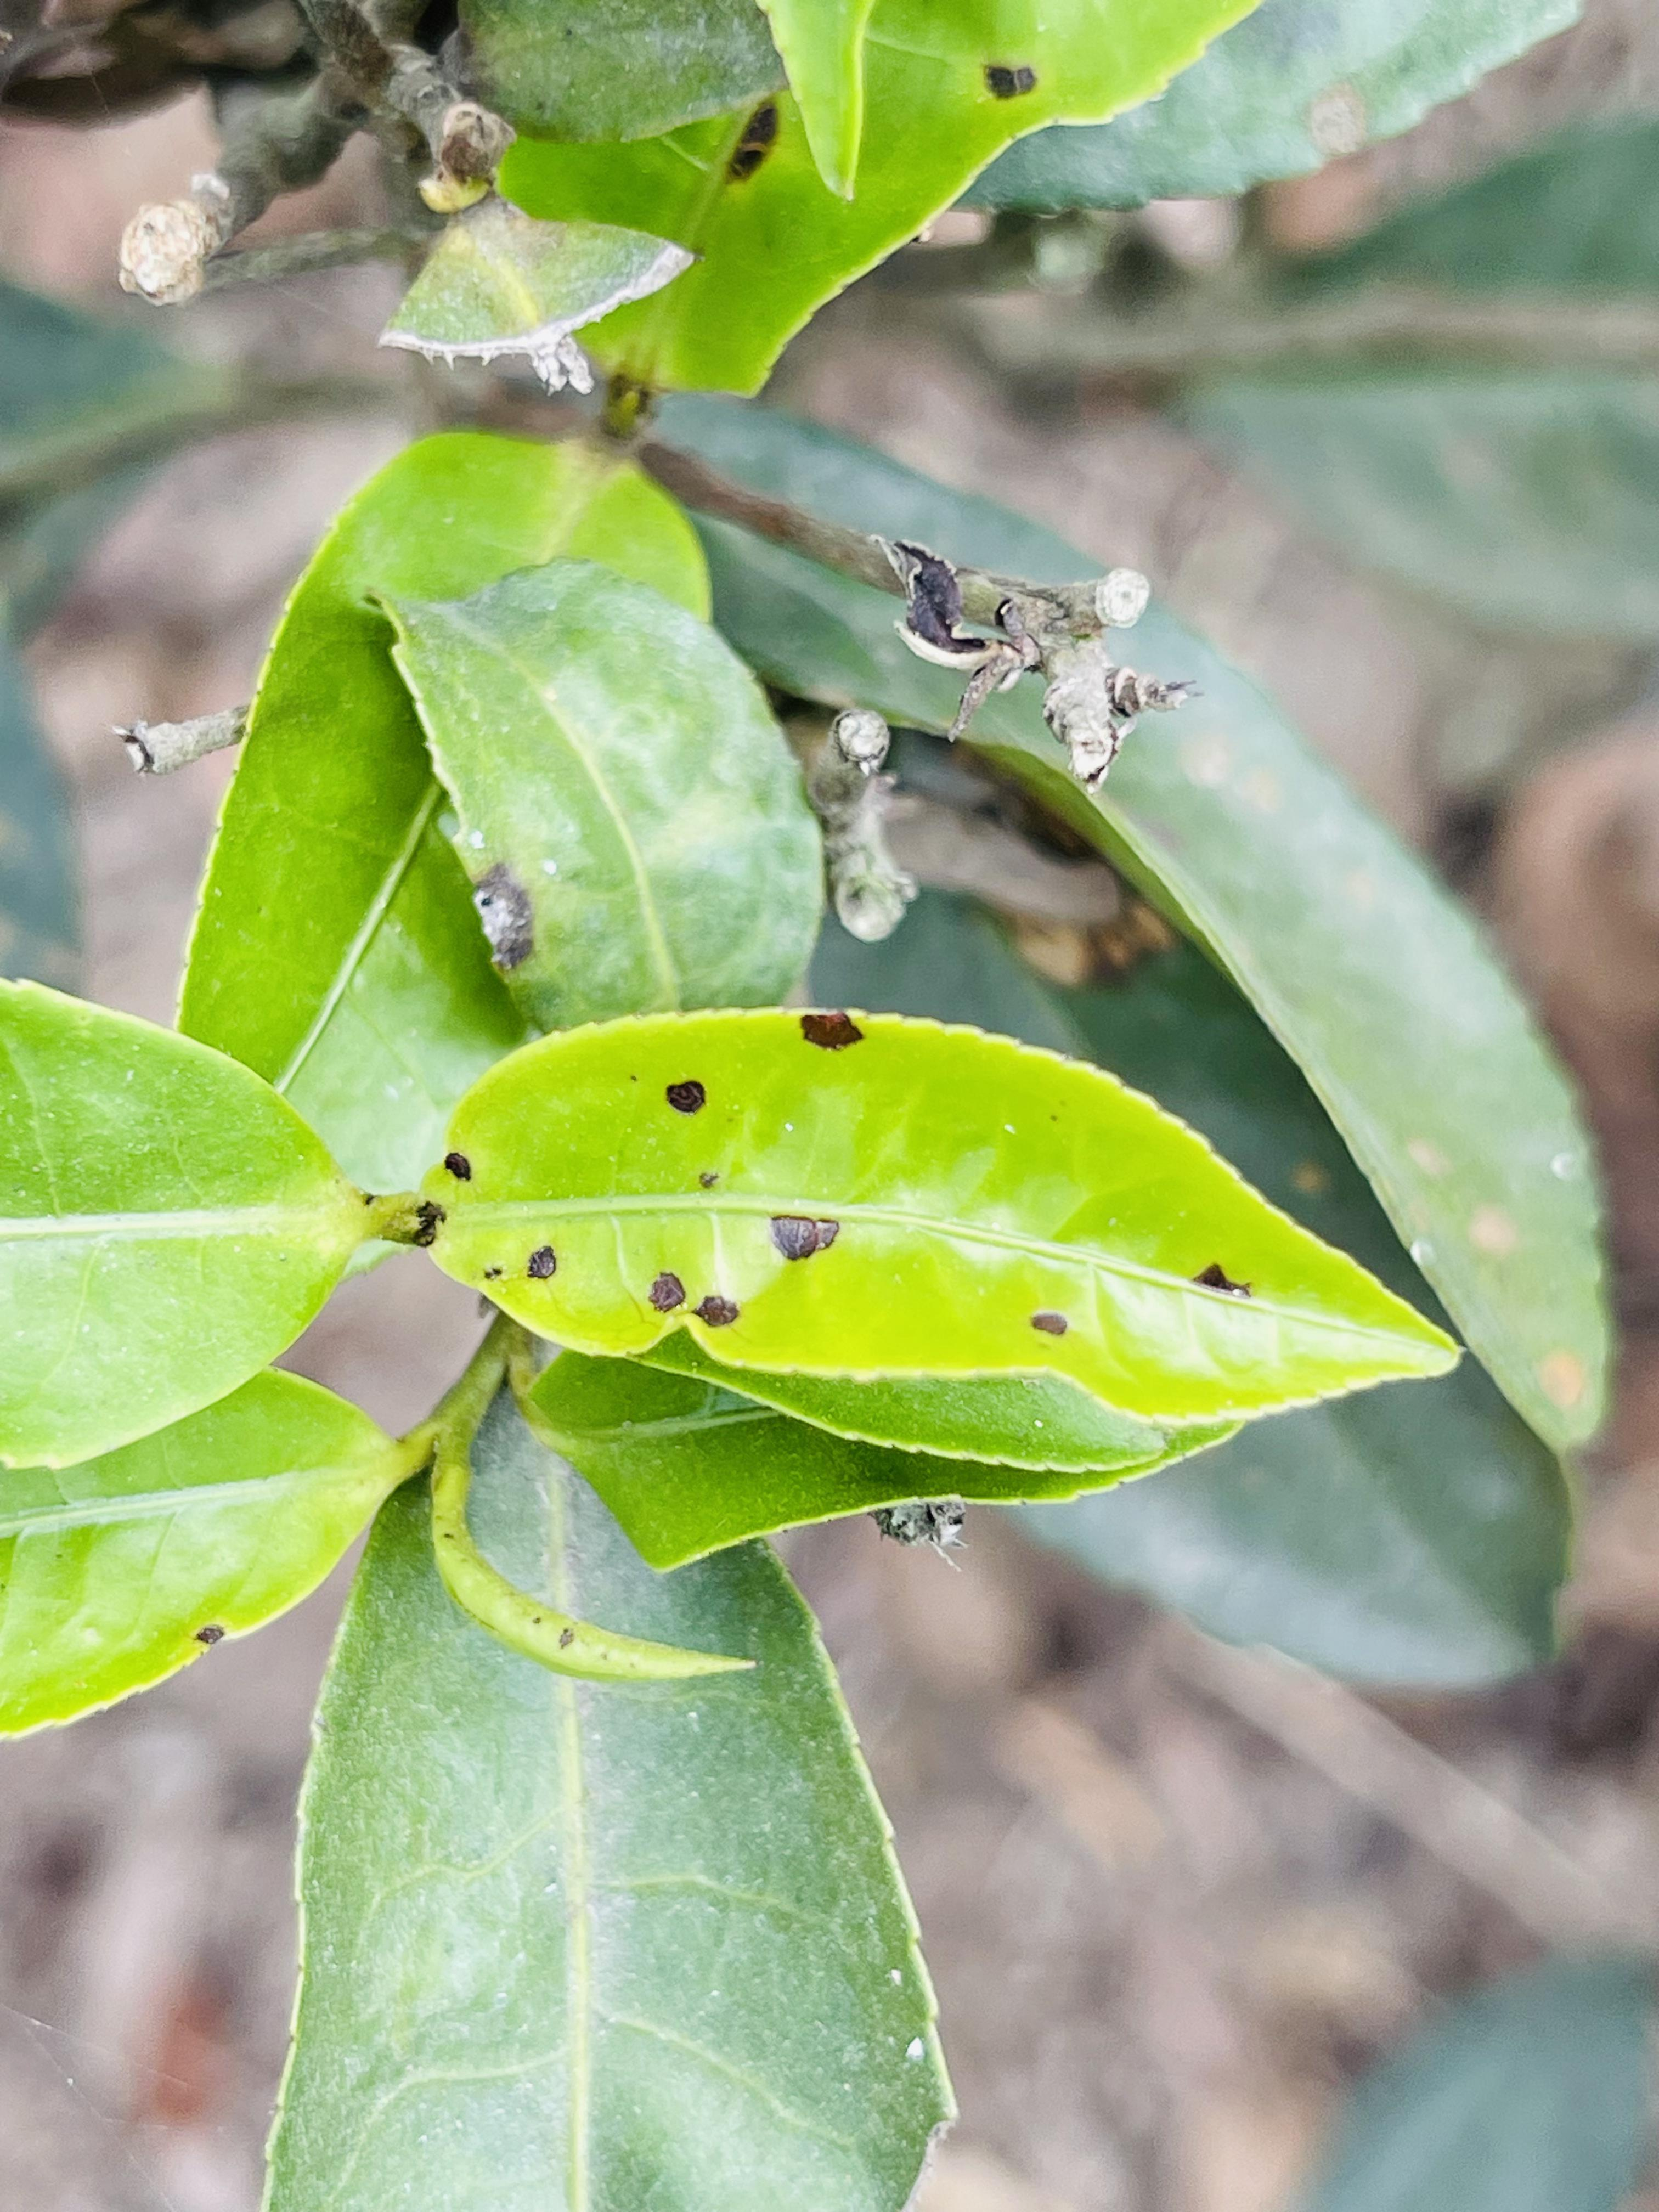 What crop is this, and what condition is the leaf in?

tea, helopeltis
